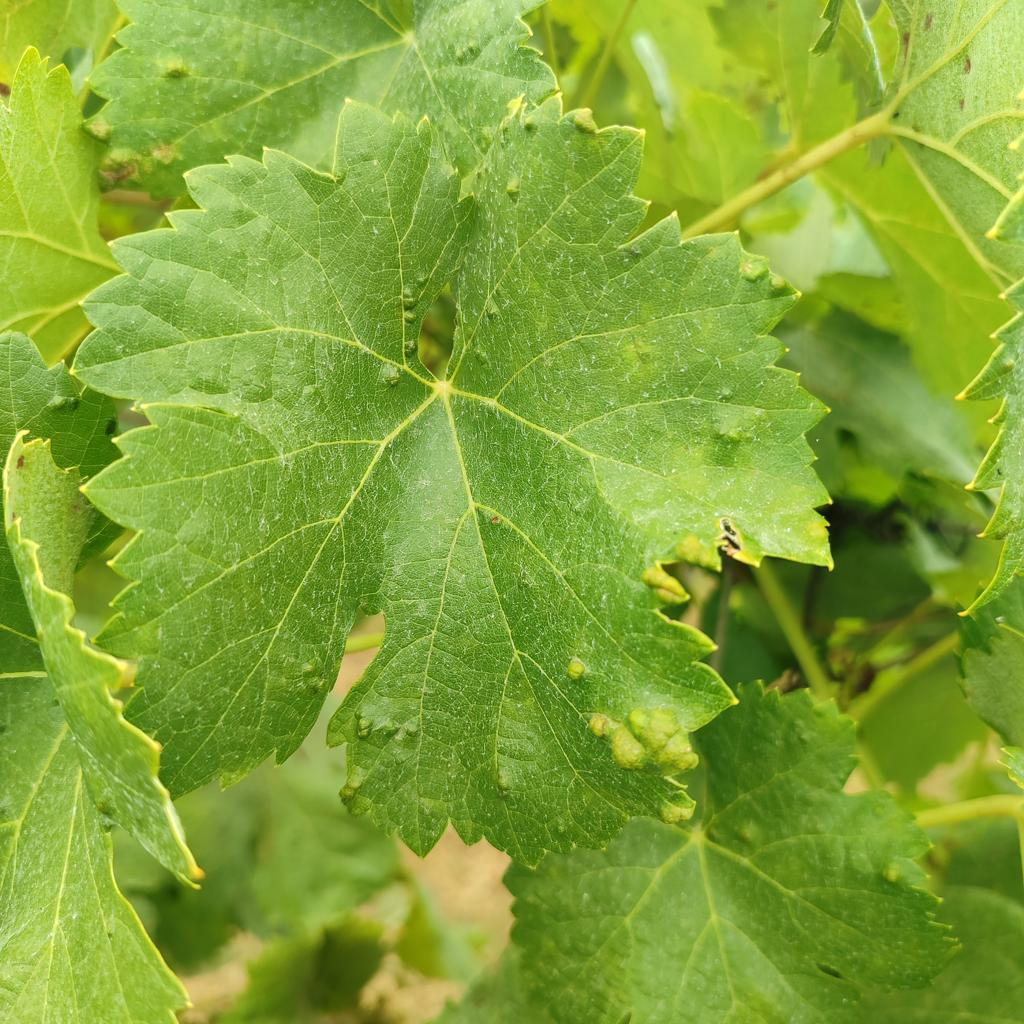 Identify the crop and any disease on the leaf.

grapevine, erineum mite
